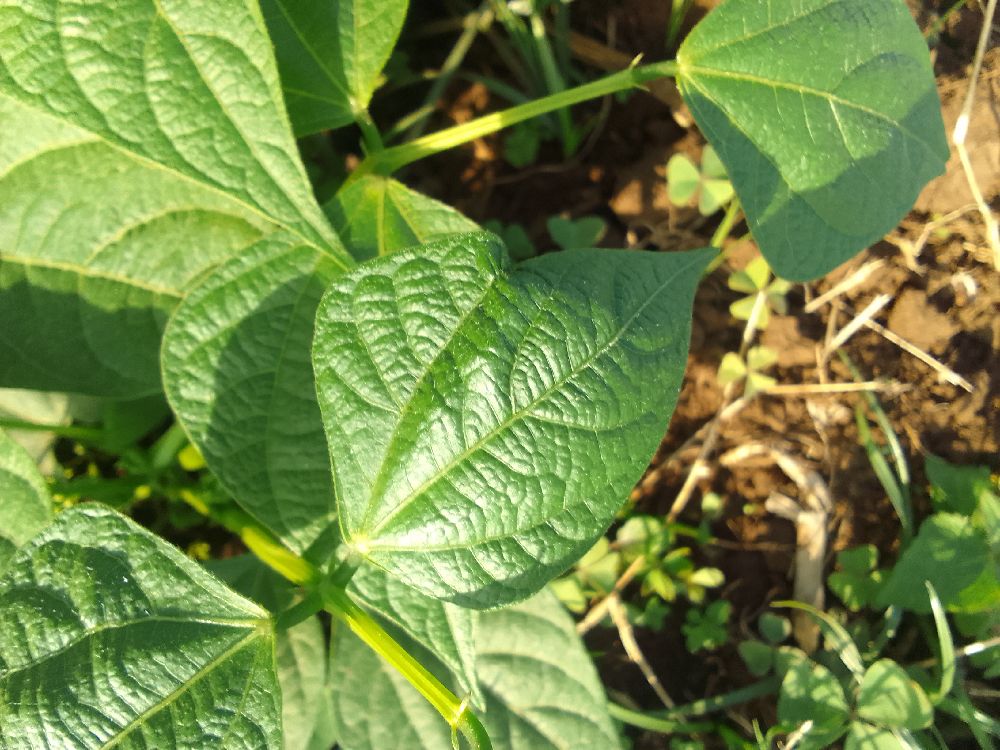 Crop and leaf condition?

common bean, healthy
